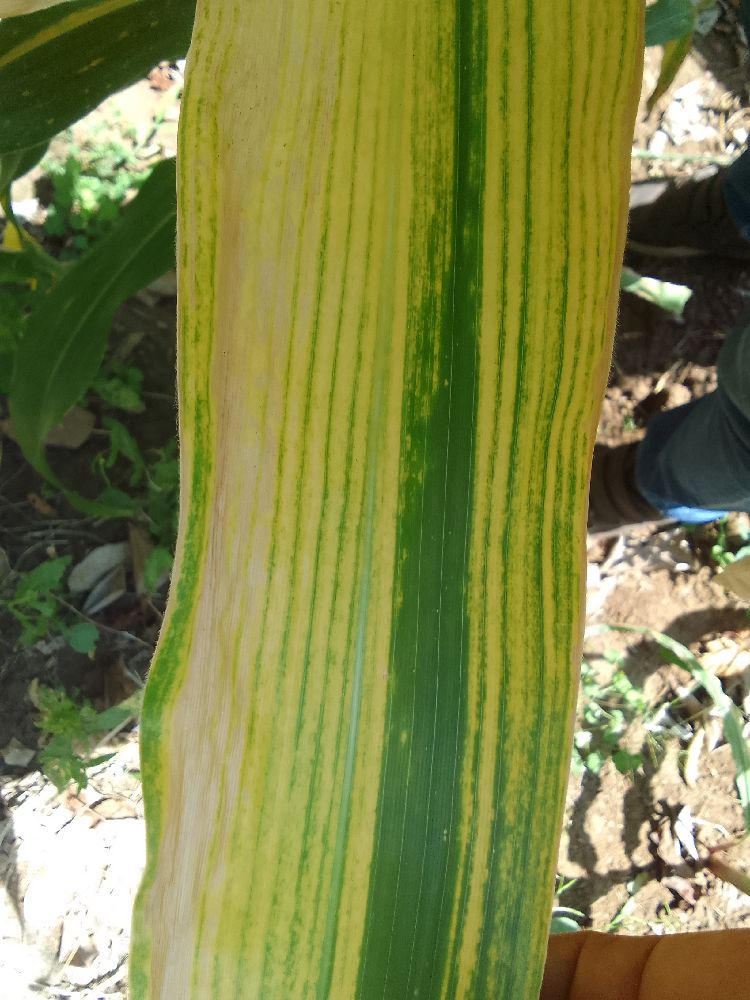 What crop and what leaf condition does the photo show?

maize, maize lethal necrosis
